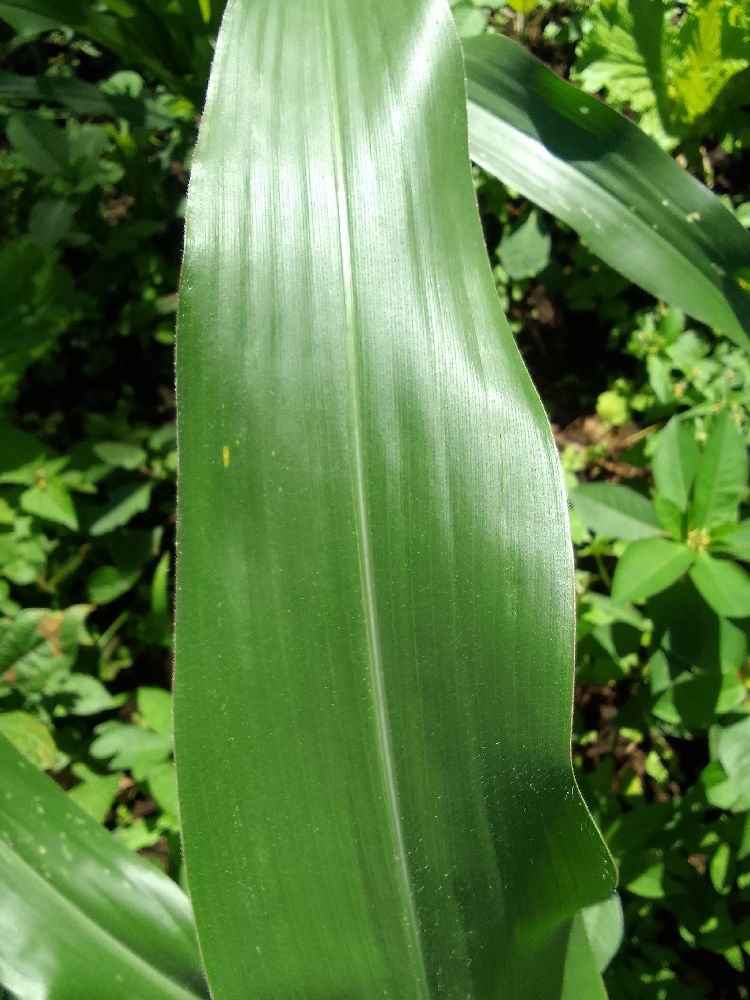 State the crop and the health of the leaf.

maize, healthy
